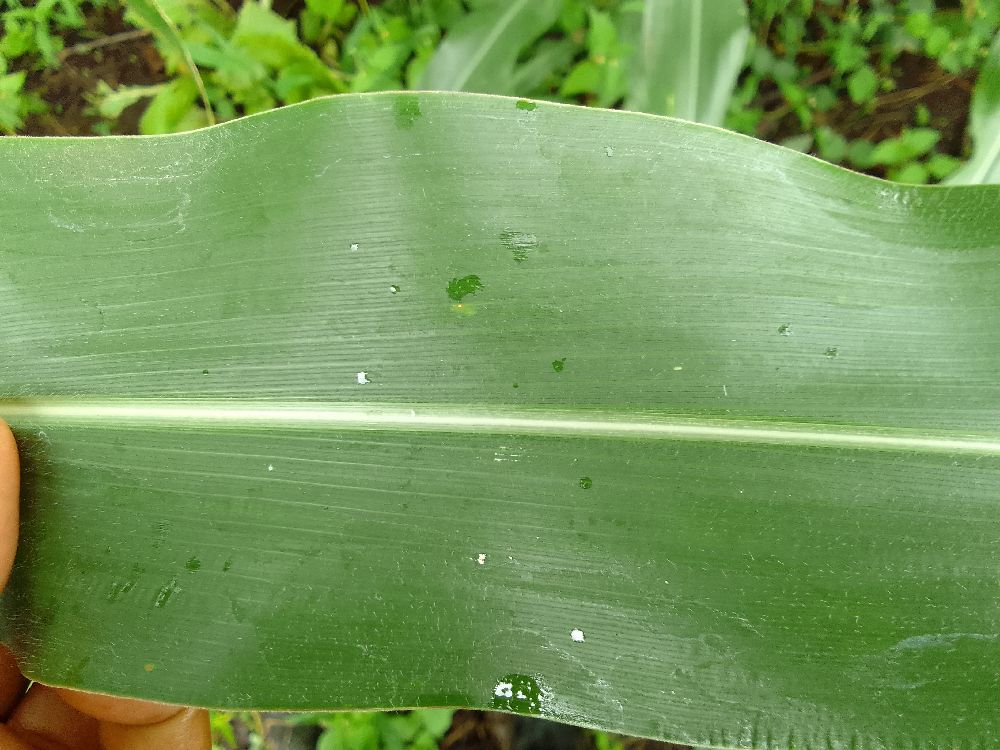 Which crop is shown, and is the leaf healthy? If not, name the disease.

maize, healthy
